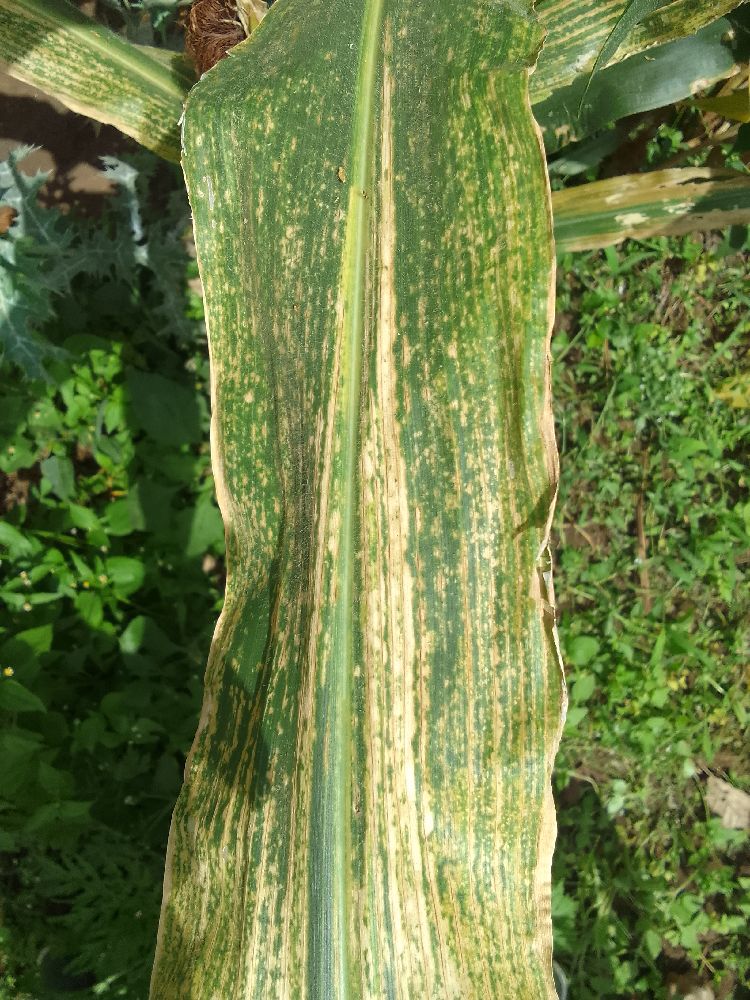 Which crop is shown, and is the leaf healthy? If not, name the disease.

maize, maize lethal necrosis
